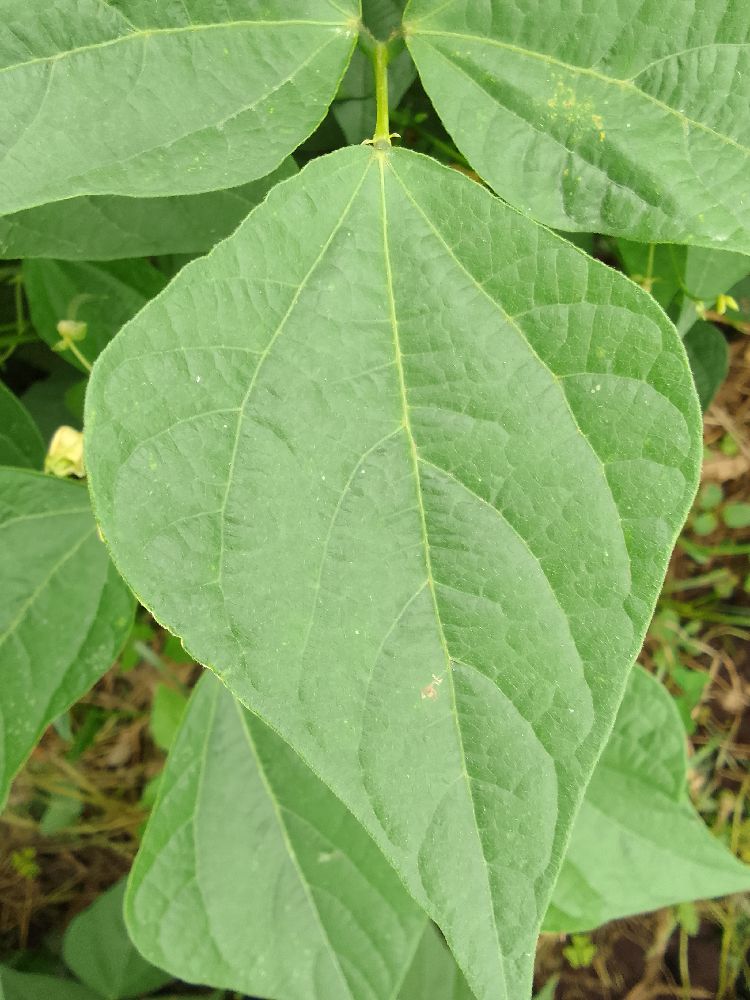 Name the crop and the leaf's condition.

common bean, healthy
